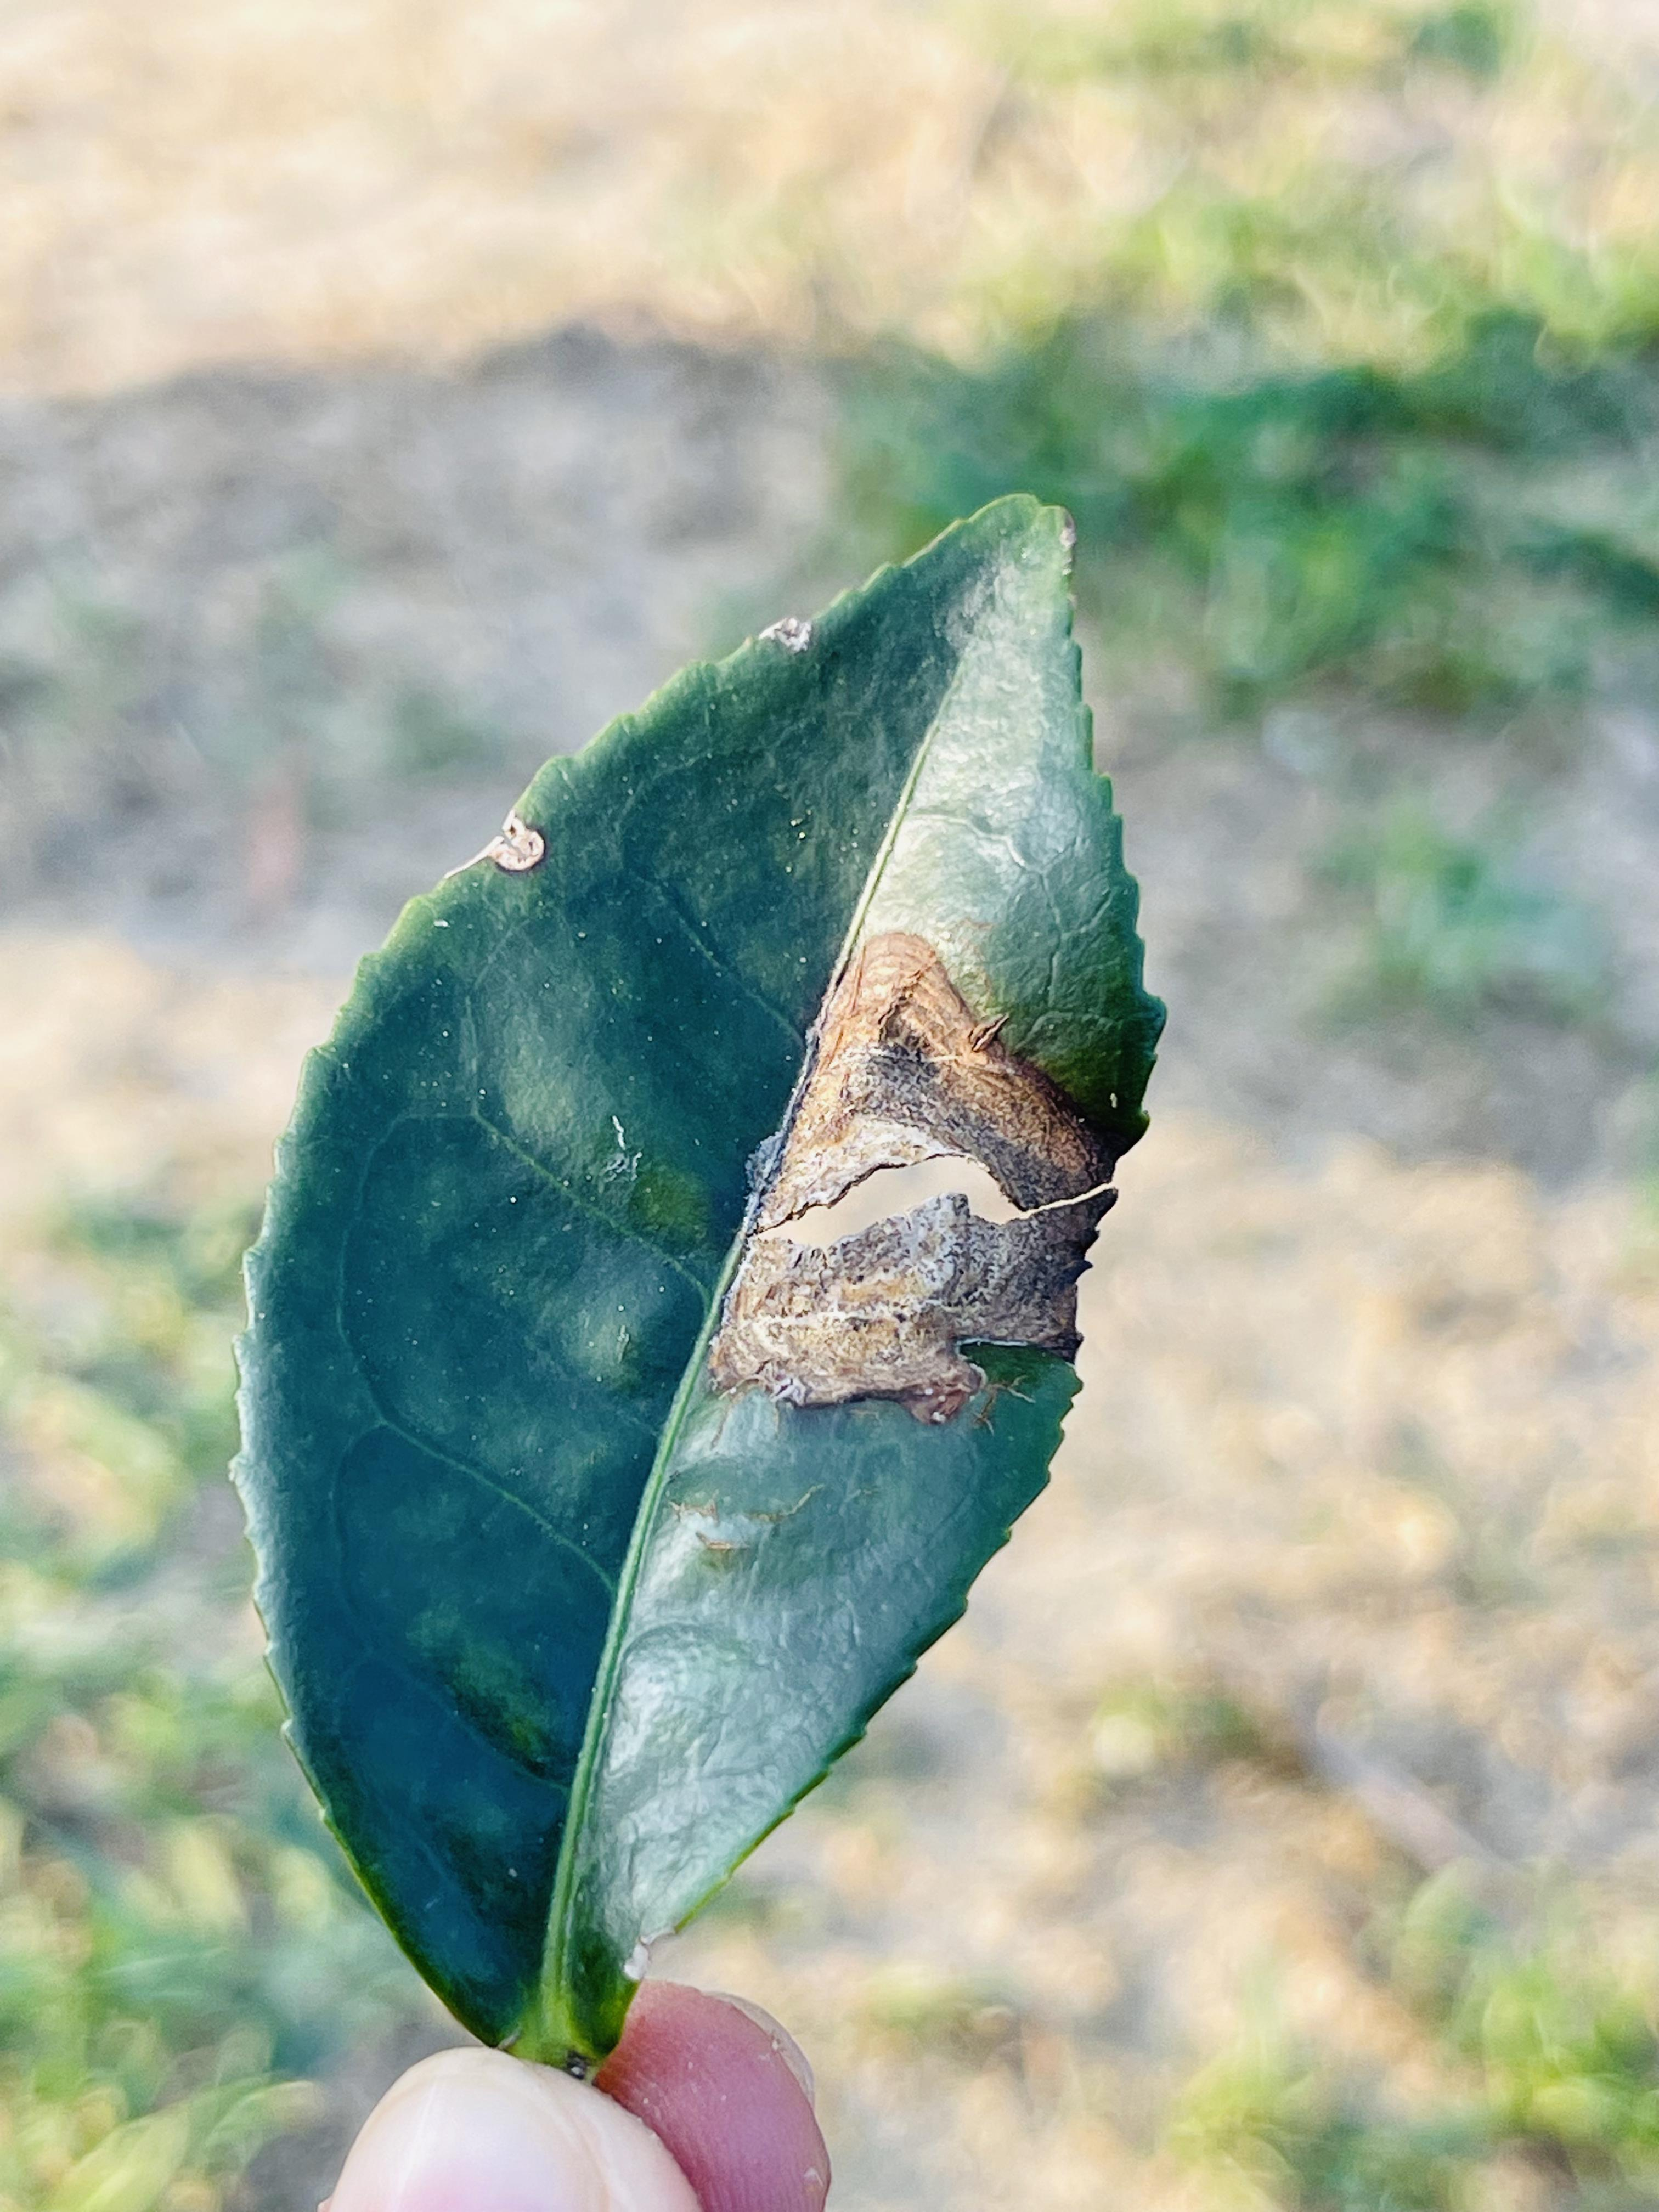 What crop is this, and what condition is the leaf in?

tea, blight
